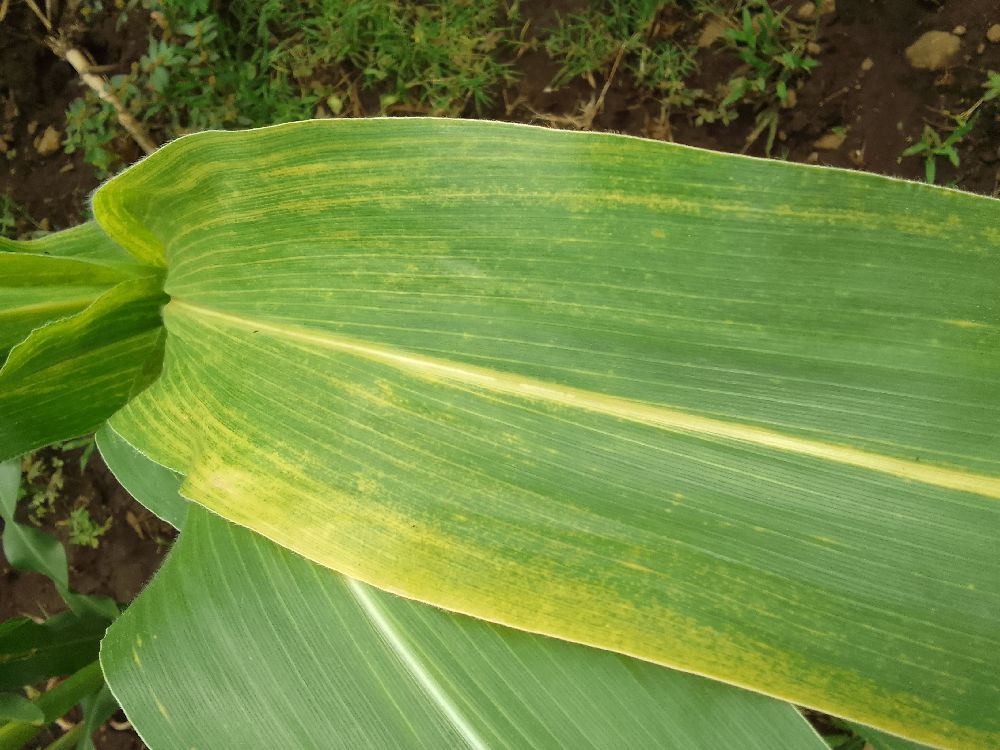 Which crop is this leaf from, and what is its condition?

maize, maize lethal necrosis
